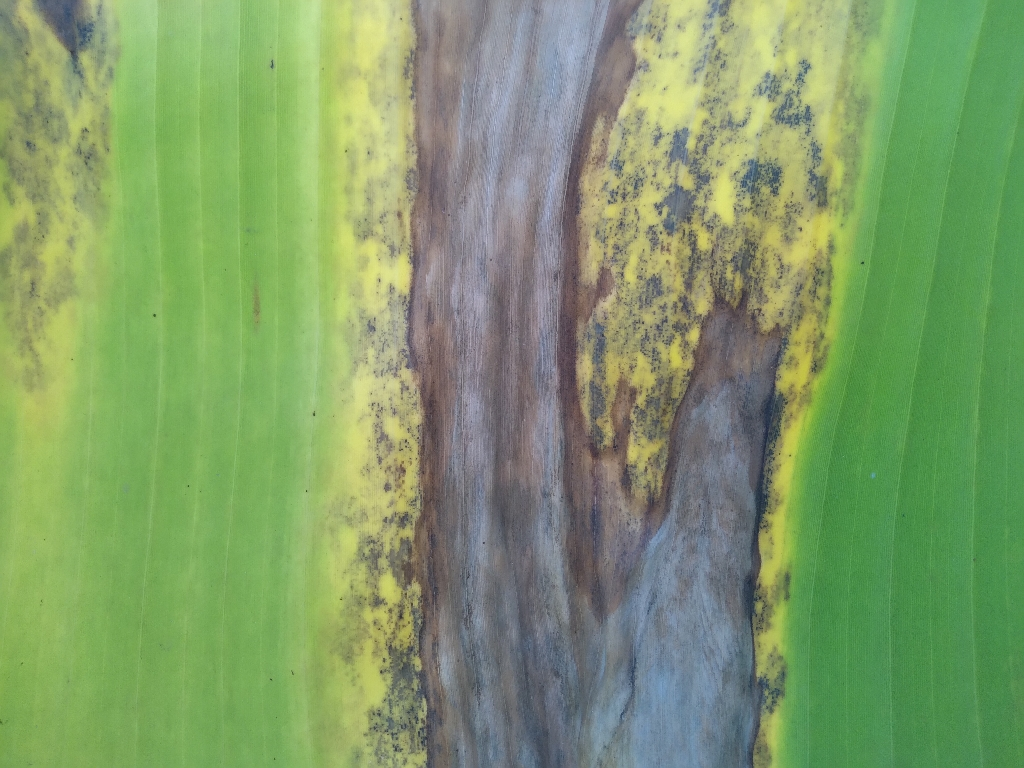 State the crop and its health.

banana, black sigatoka
